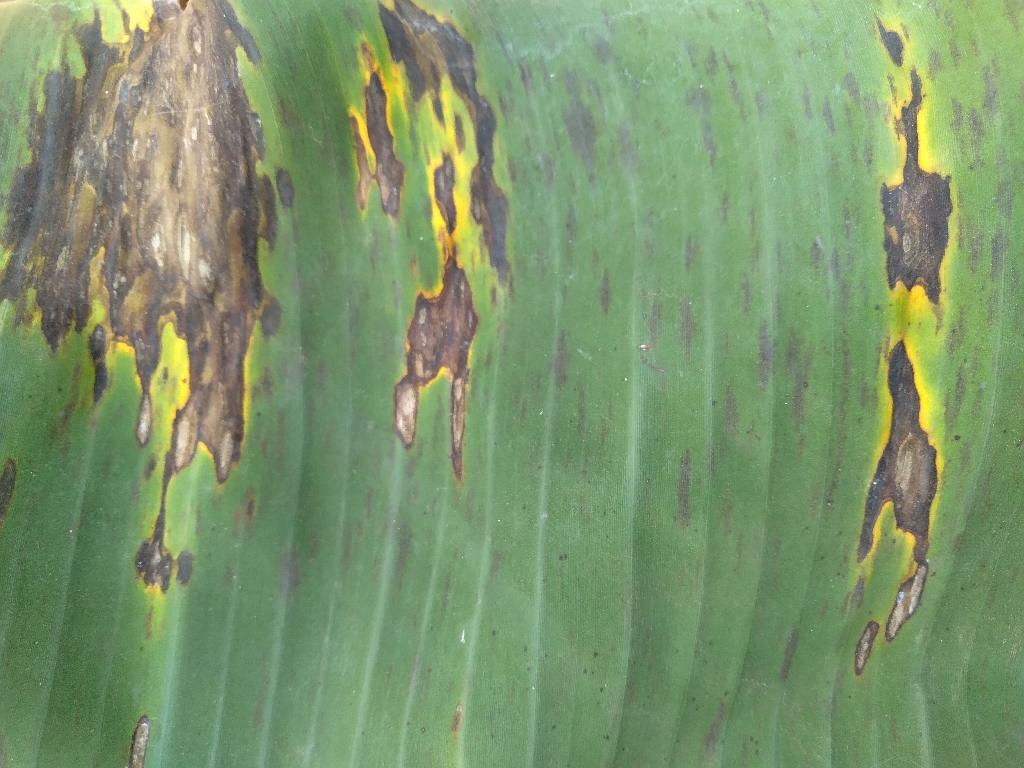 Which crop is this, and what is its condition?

banana, black sigatoka
